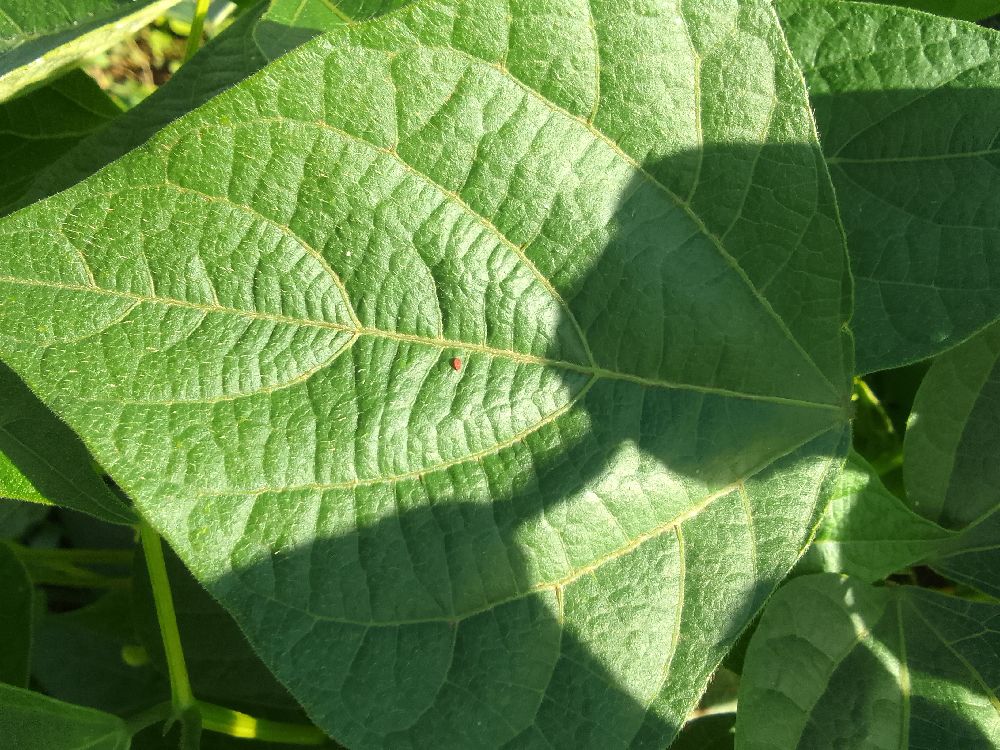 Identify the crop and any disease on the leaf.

common bean, healthy
